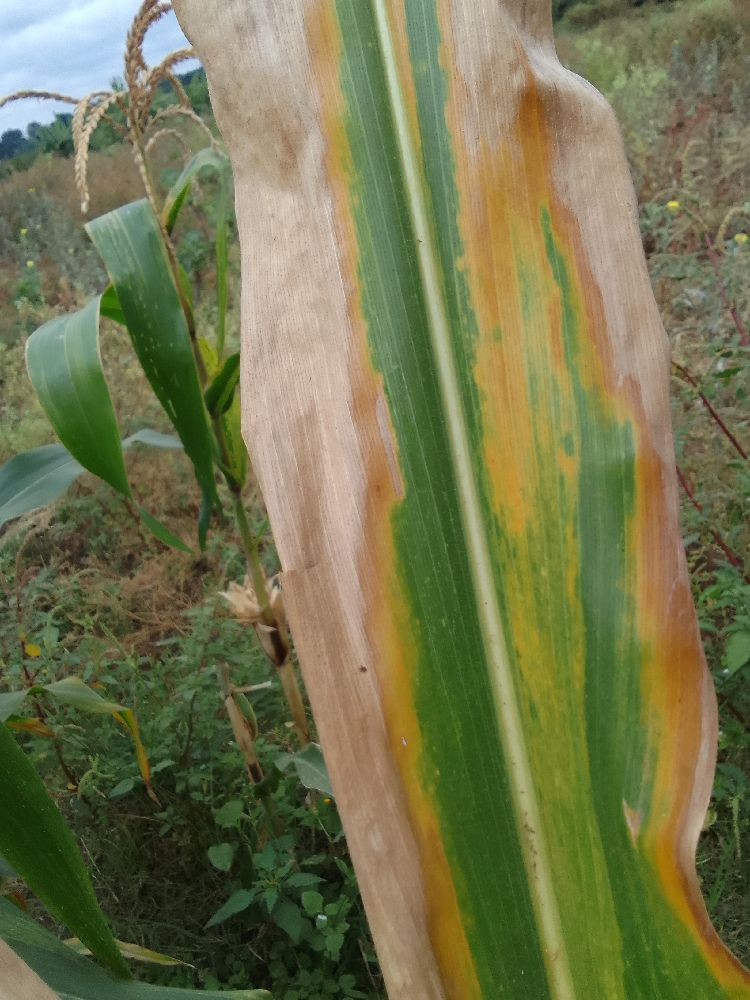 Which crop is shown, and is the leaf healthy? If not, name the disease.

maize, maize lethal necrosis
